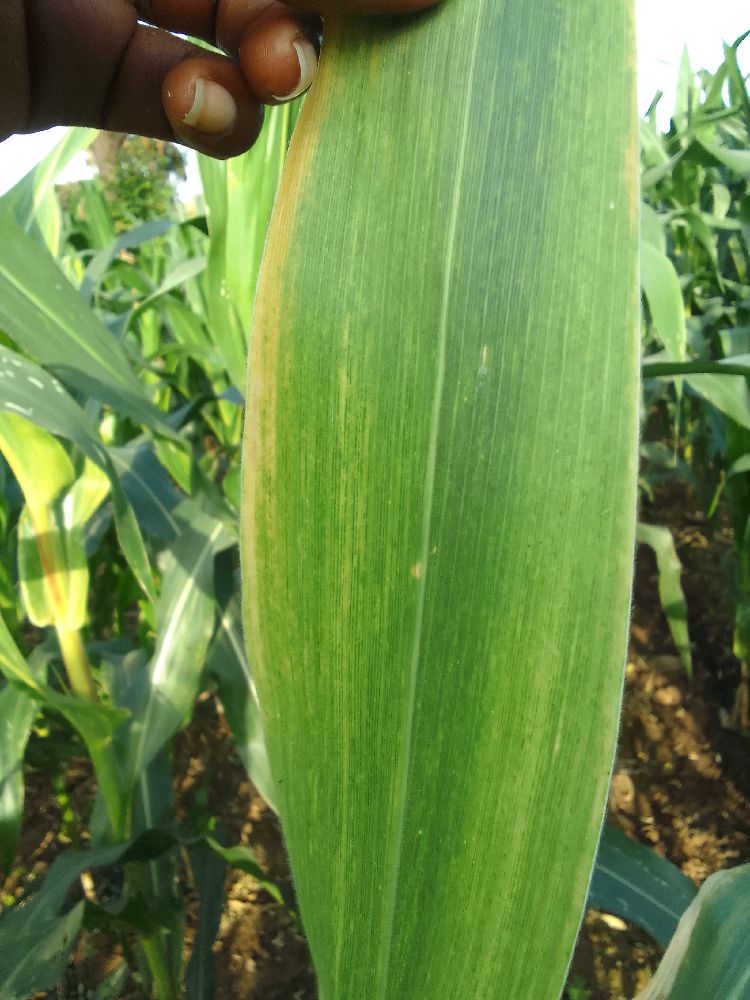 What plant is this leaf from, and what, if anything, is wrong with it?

maize, maize lethal necrosis
